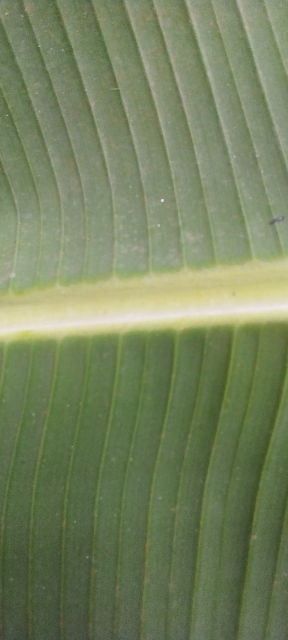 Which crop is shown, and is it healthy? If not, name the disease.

banana, healthy
